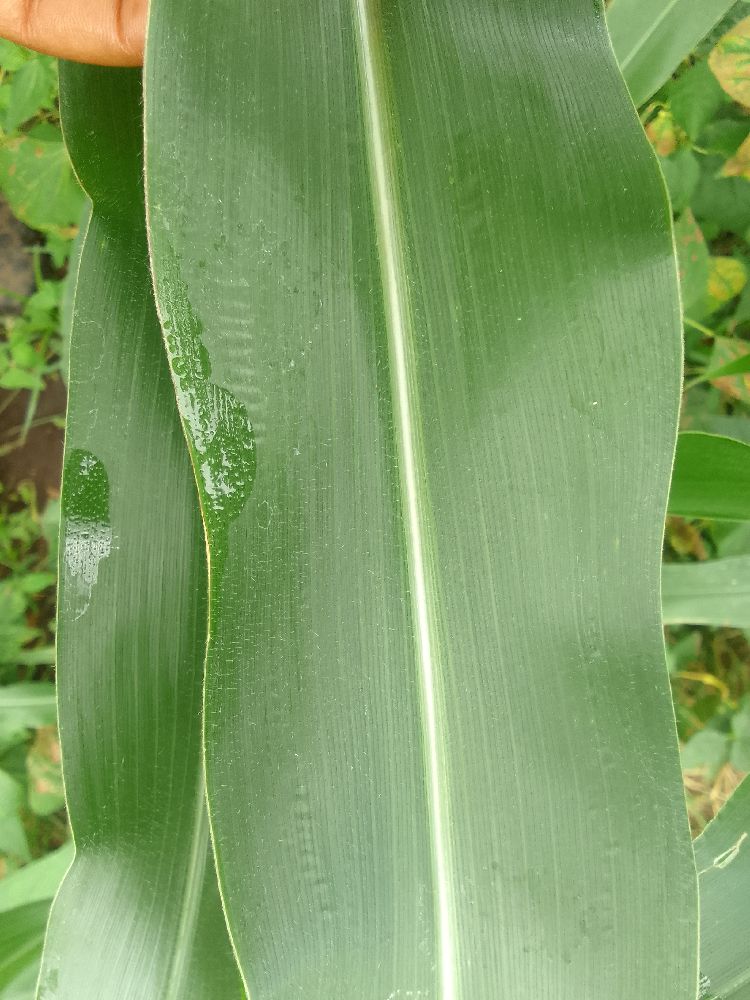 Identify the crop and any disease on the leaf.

maize, healthy
